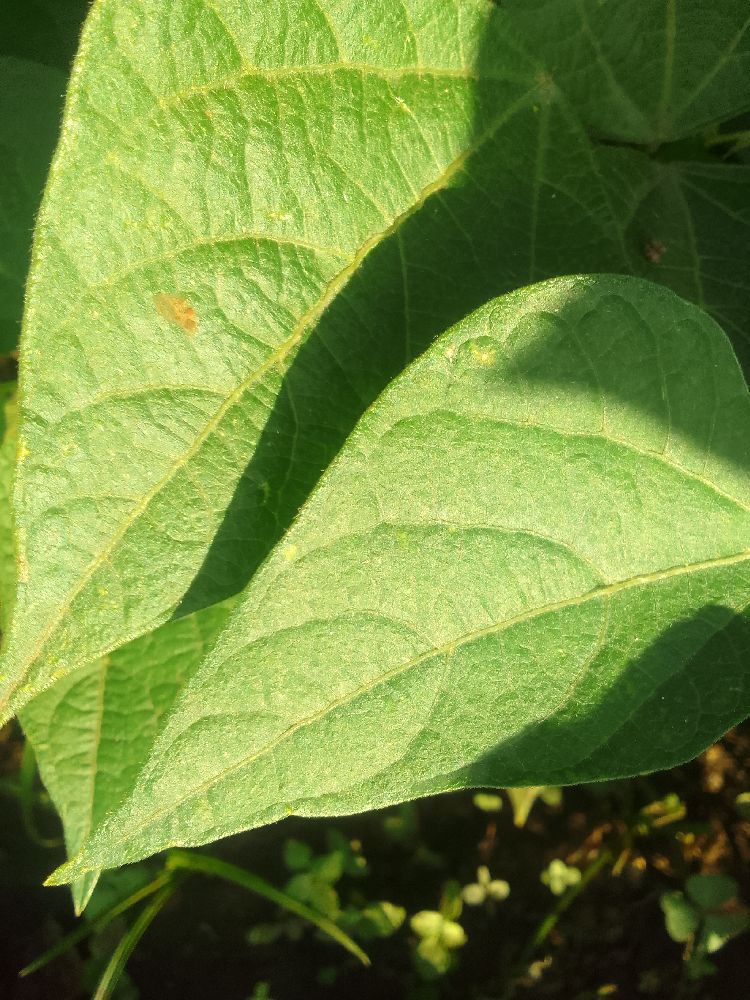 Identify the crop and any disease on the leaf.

common bean, healthy
